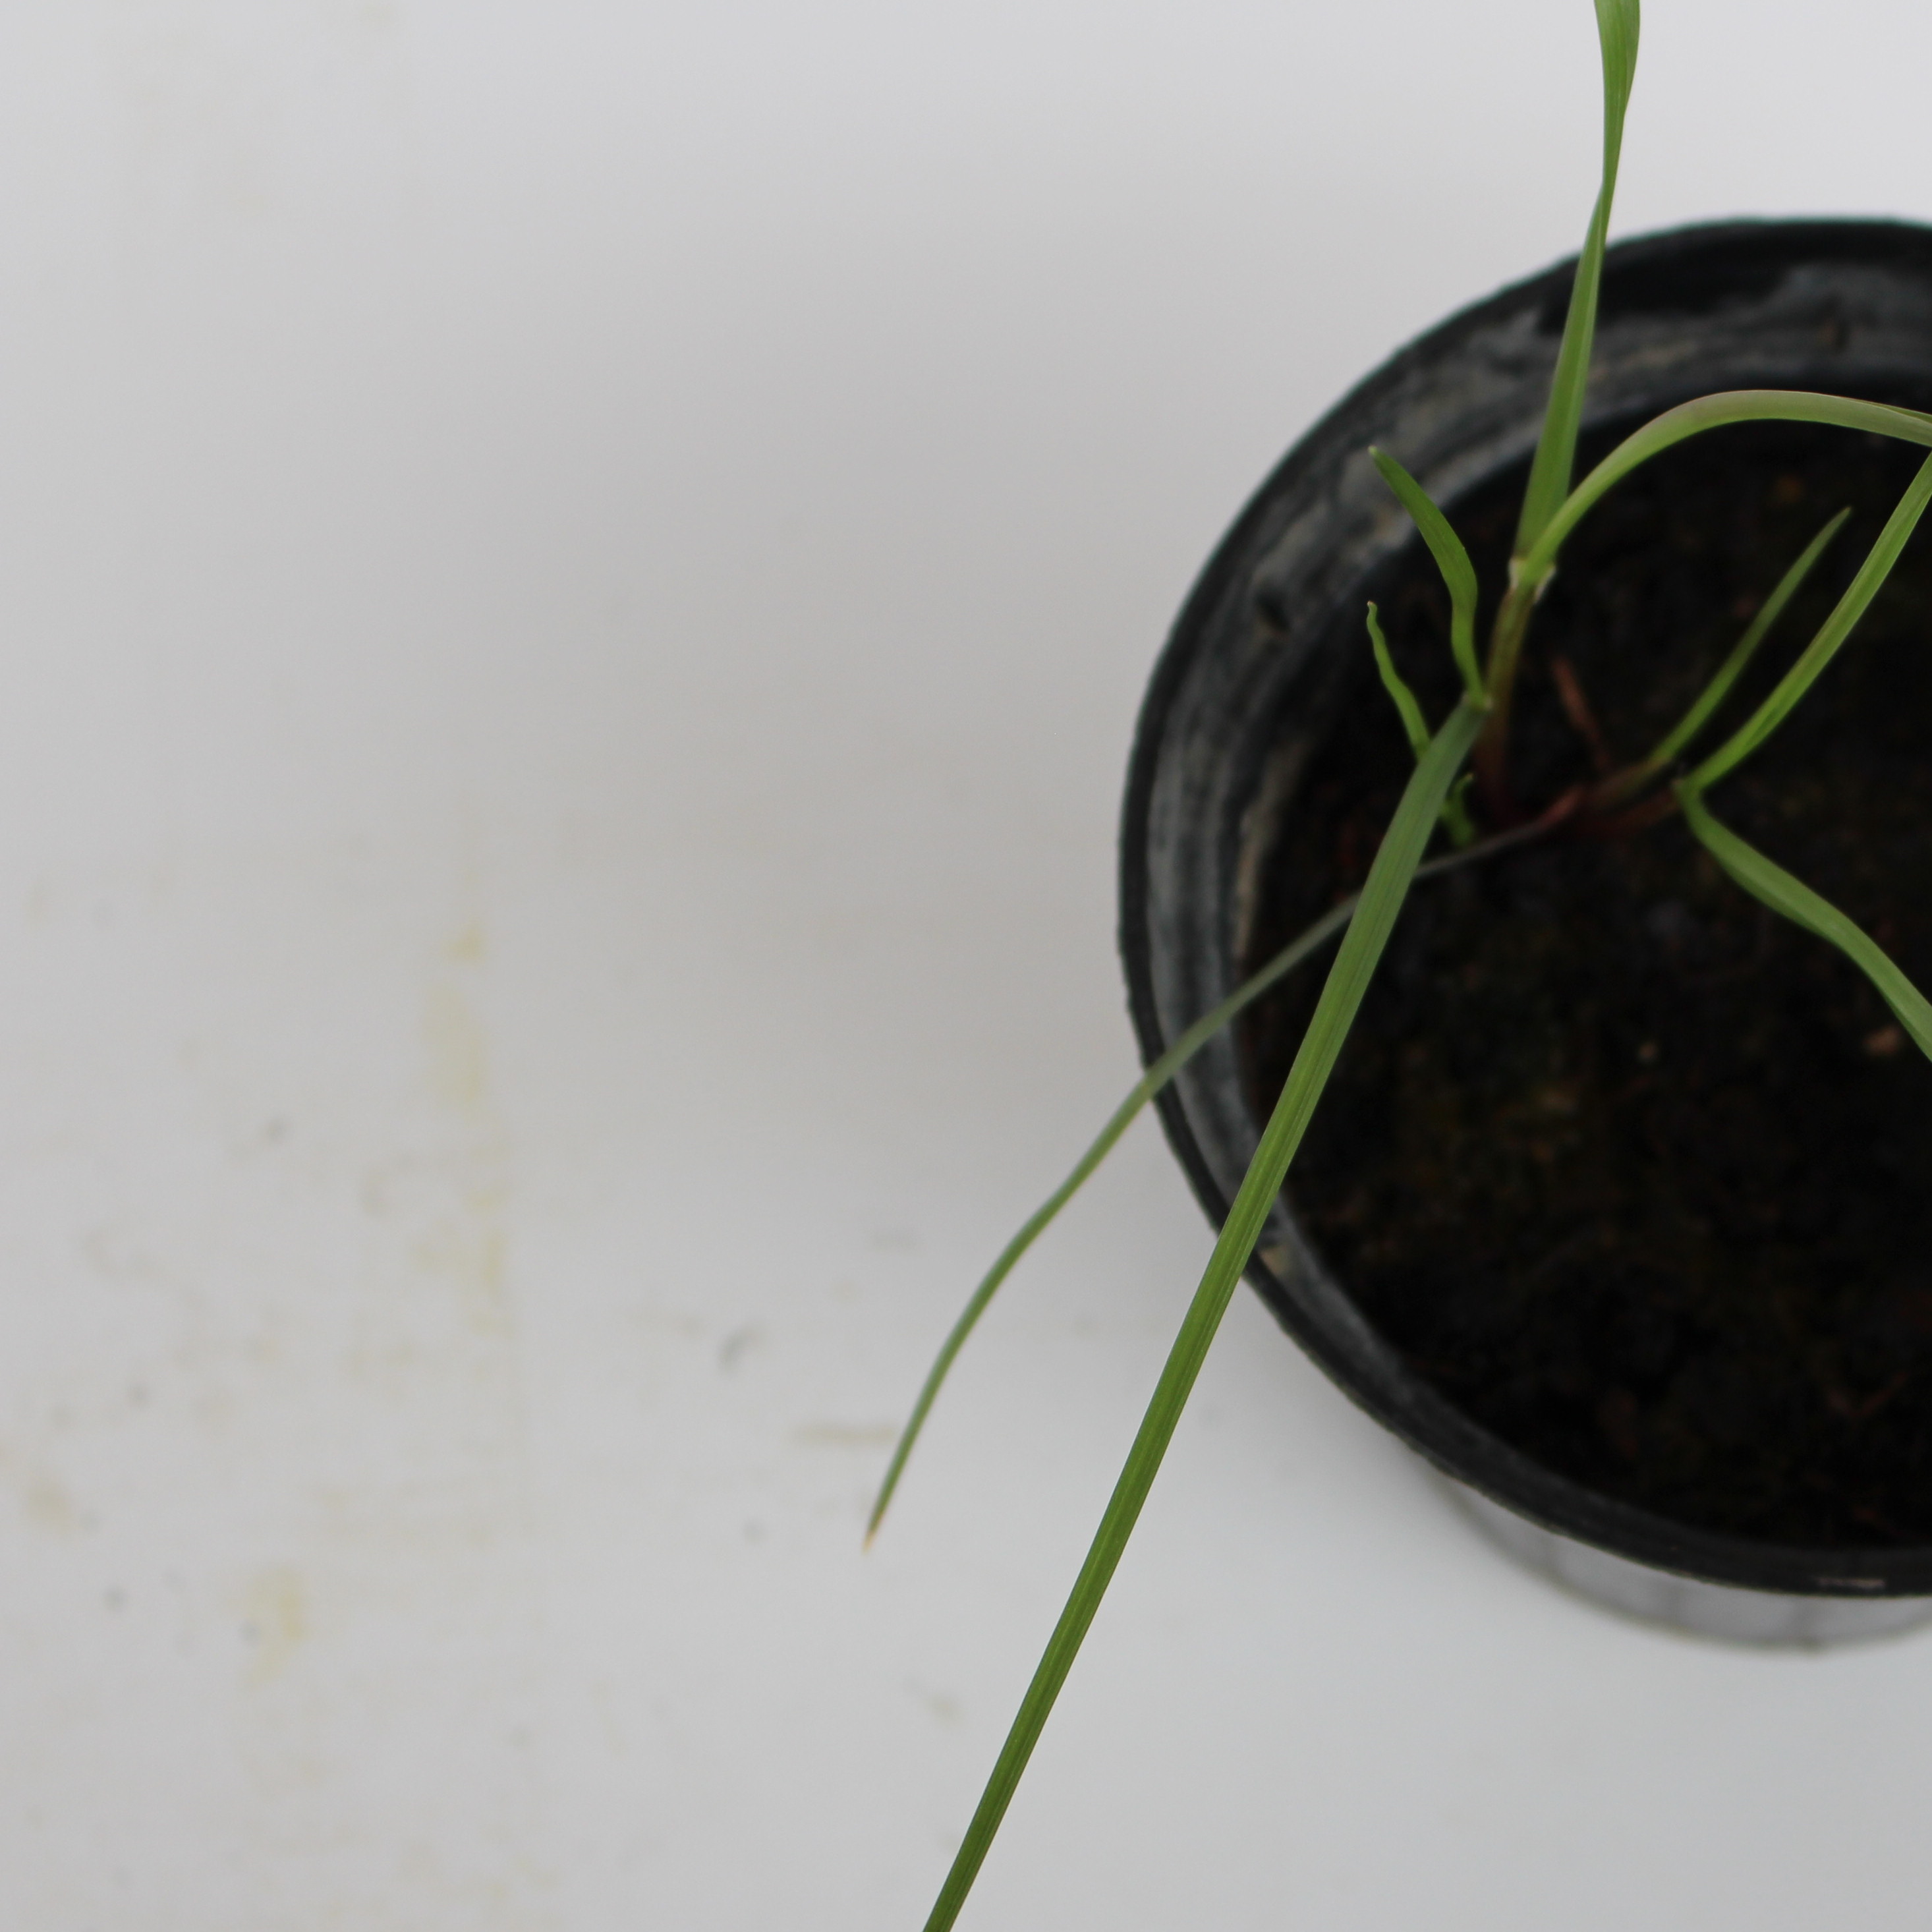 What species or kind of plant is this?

Lolium multiflorum
